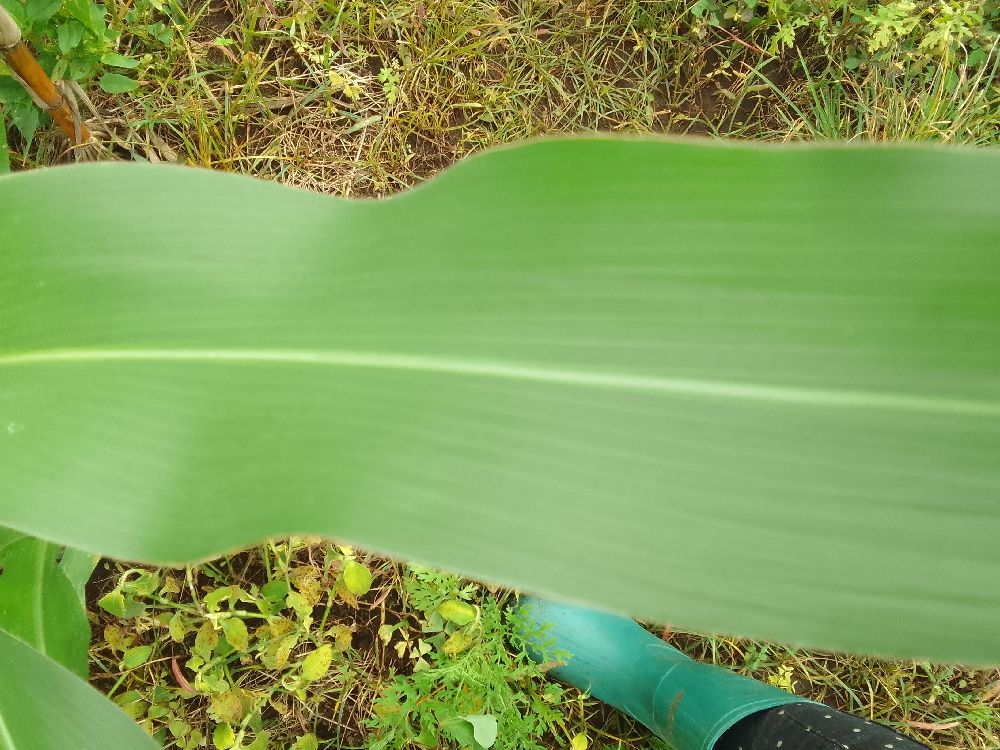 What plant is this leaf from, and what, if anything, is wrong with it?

maize, healthy
